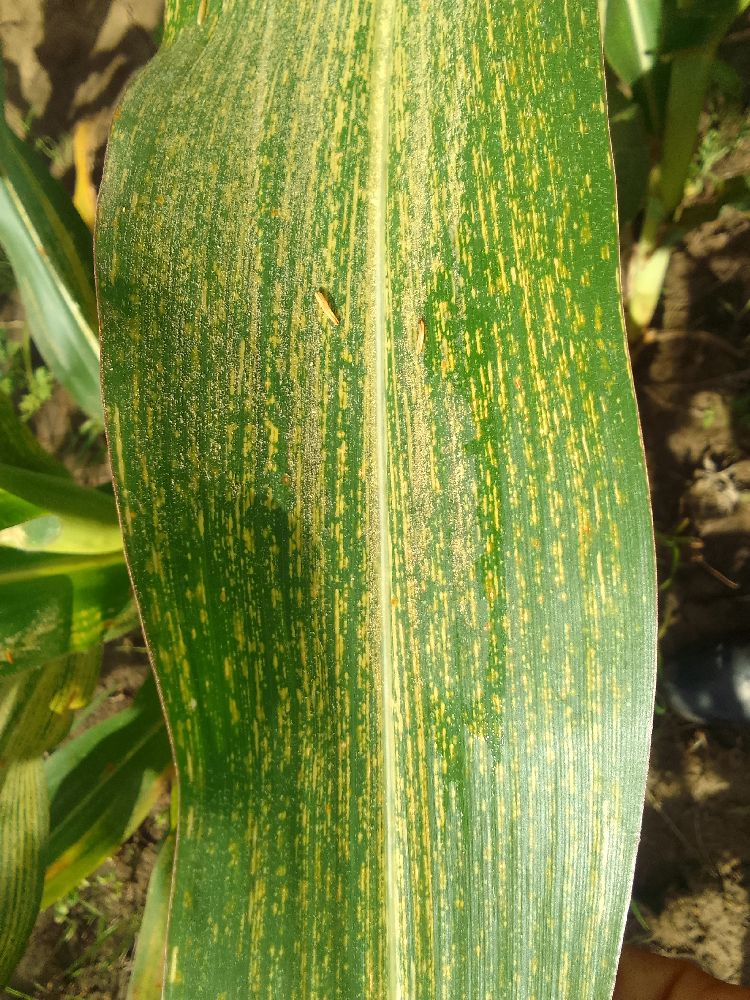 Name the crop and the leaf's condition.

maize, maize streak virus
